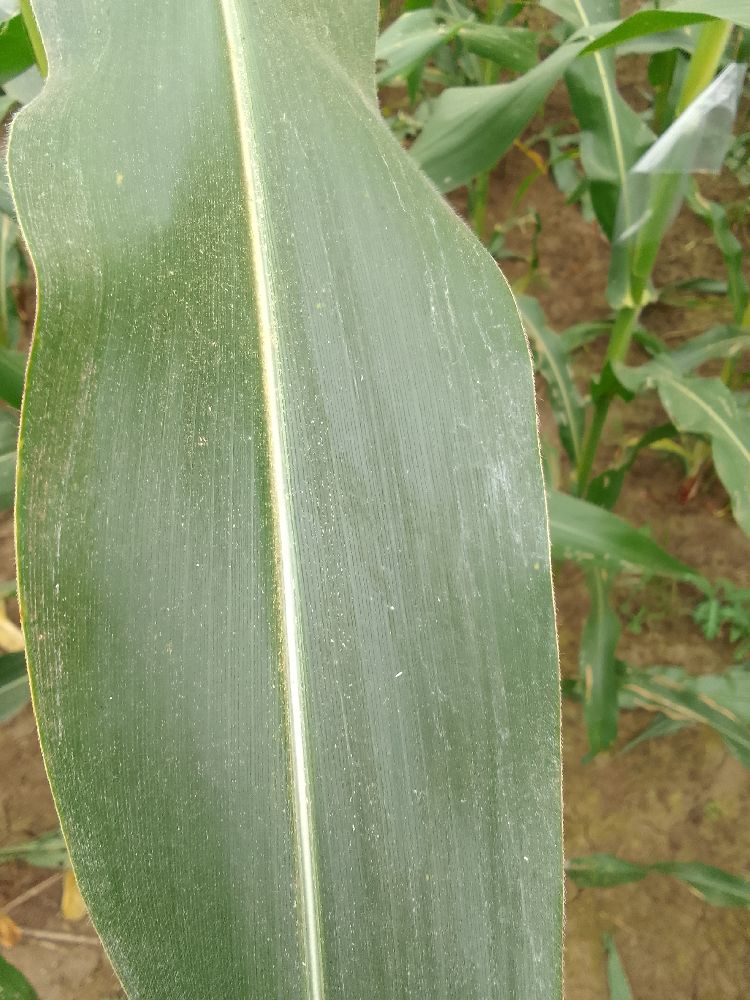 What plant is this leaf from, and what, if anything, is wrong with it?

maize, healthy
